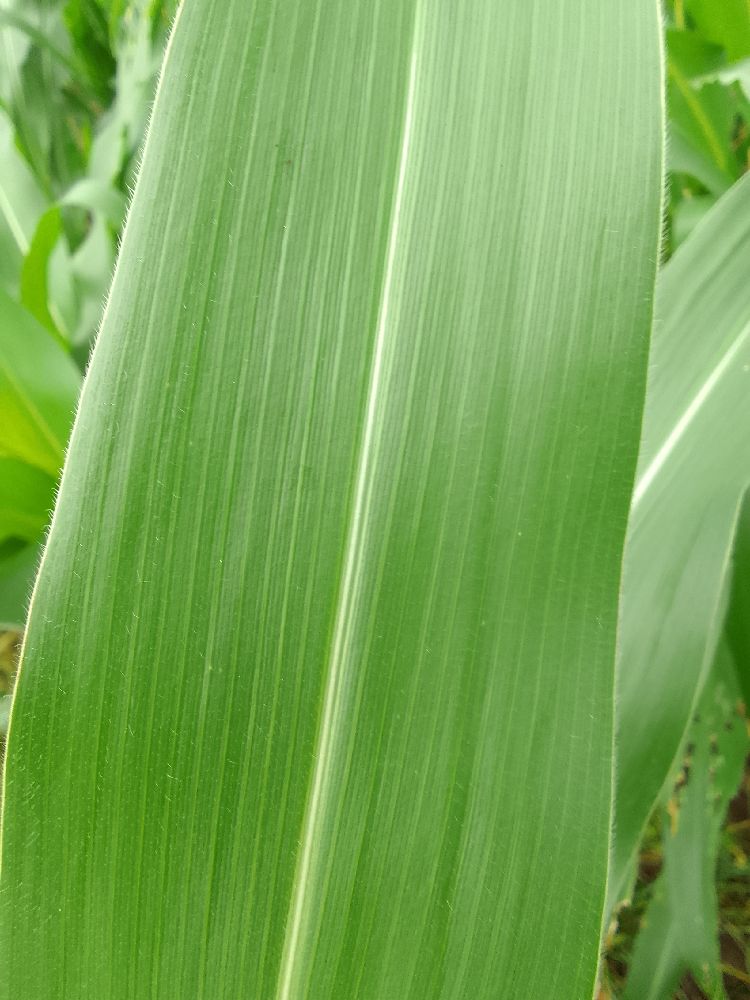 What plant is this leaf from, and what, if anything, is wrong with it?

maize, healthy
